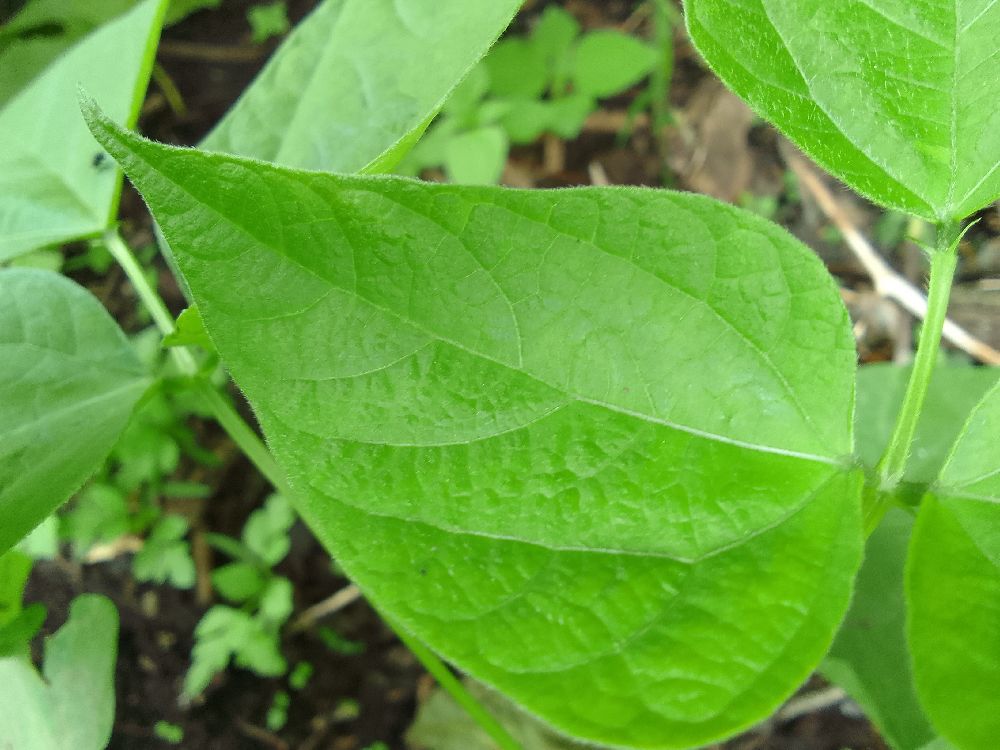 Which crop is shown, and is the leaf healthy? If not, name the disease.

common bean, healthy
